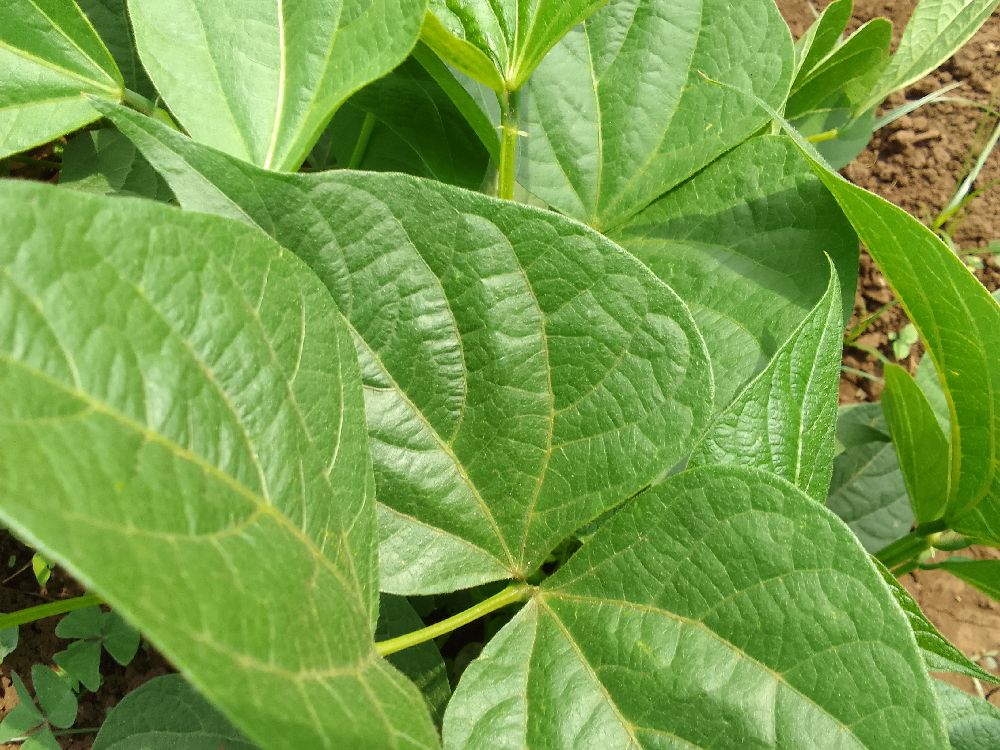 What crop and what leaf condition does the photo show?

common bean, healthy
